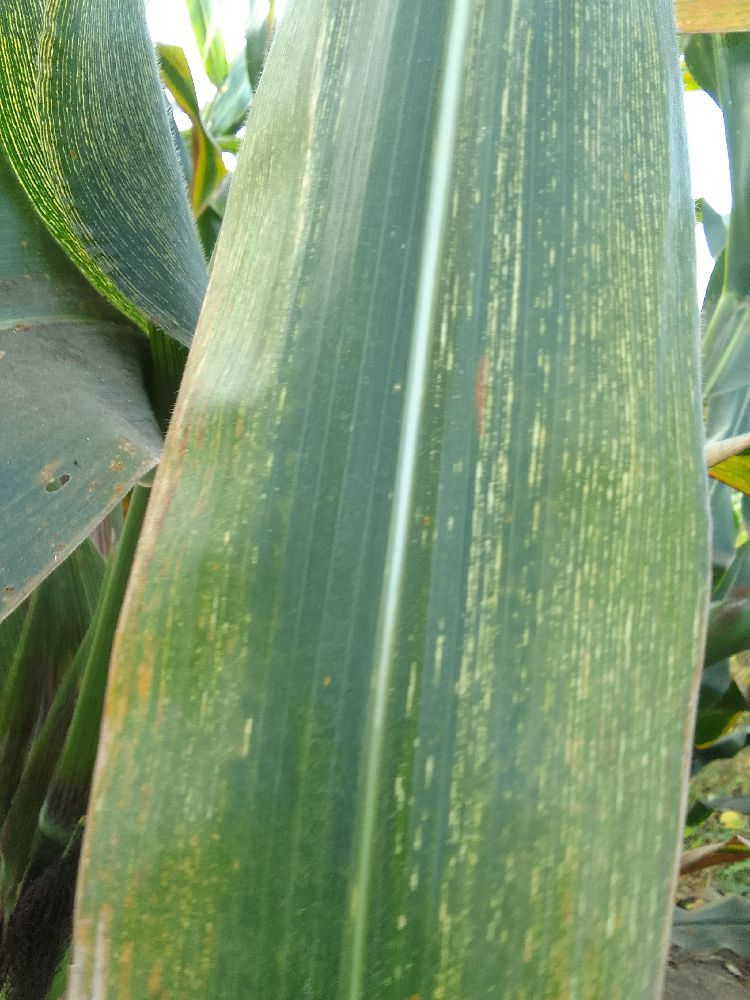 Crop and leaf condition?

maize, maize streak virus
